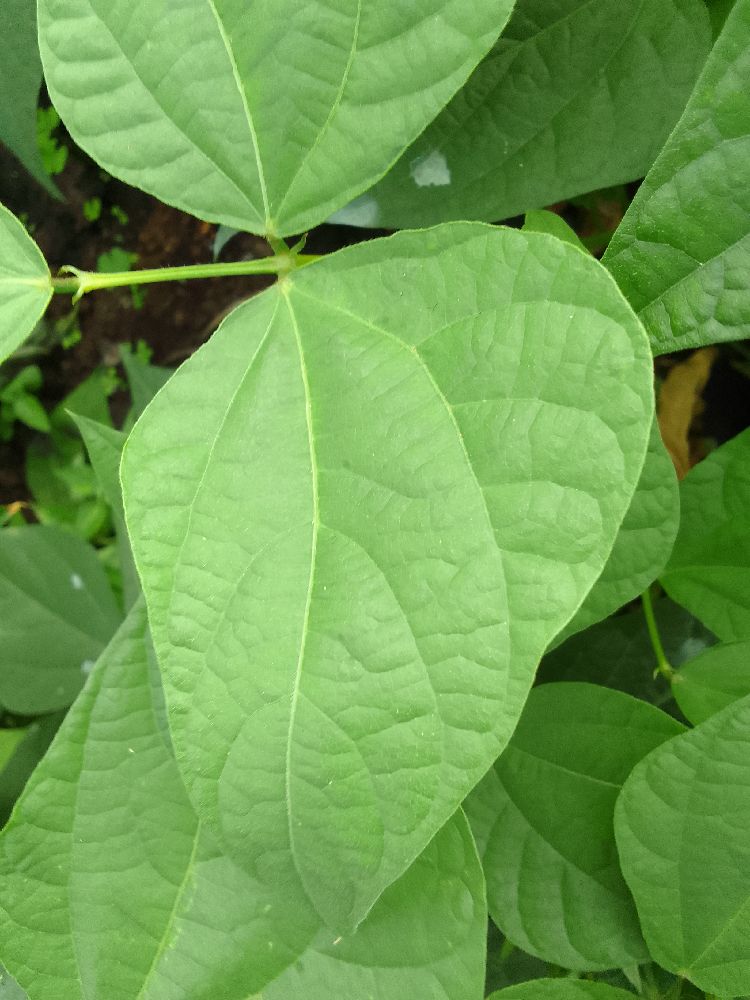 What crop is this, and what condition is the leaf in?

common bean, healthy
